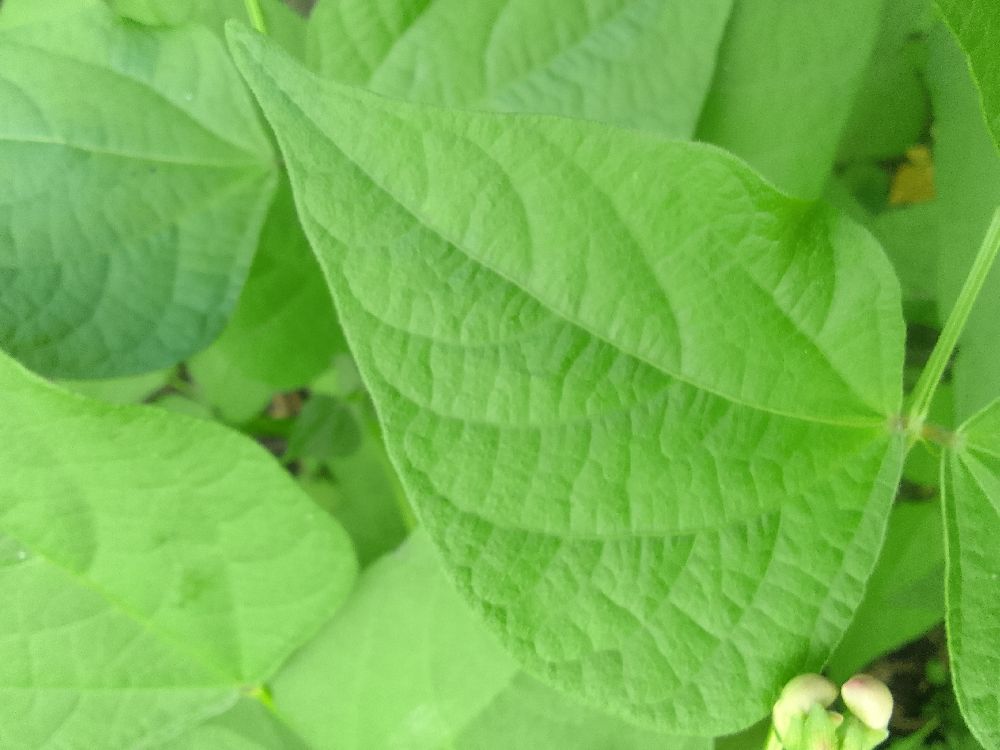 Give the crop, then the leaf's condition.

common bean, healthy
